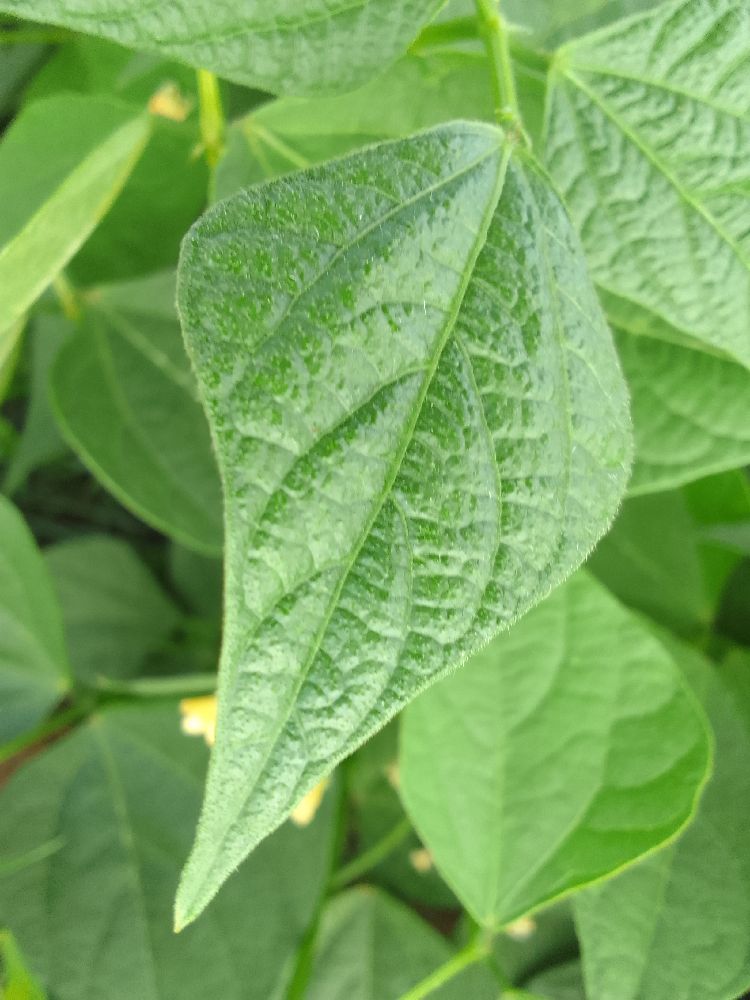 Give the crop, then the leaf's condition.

common bean, healthy
